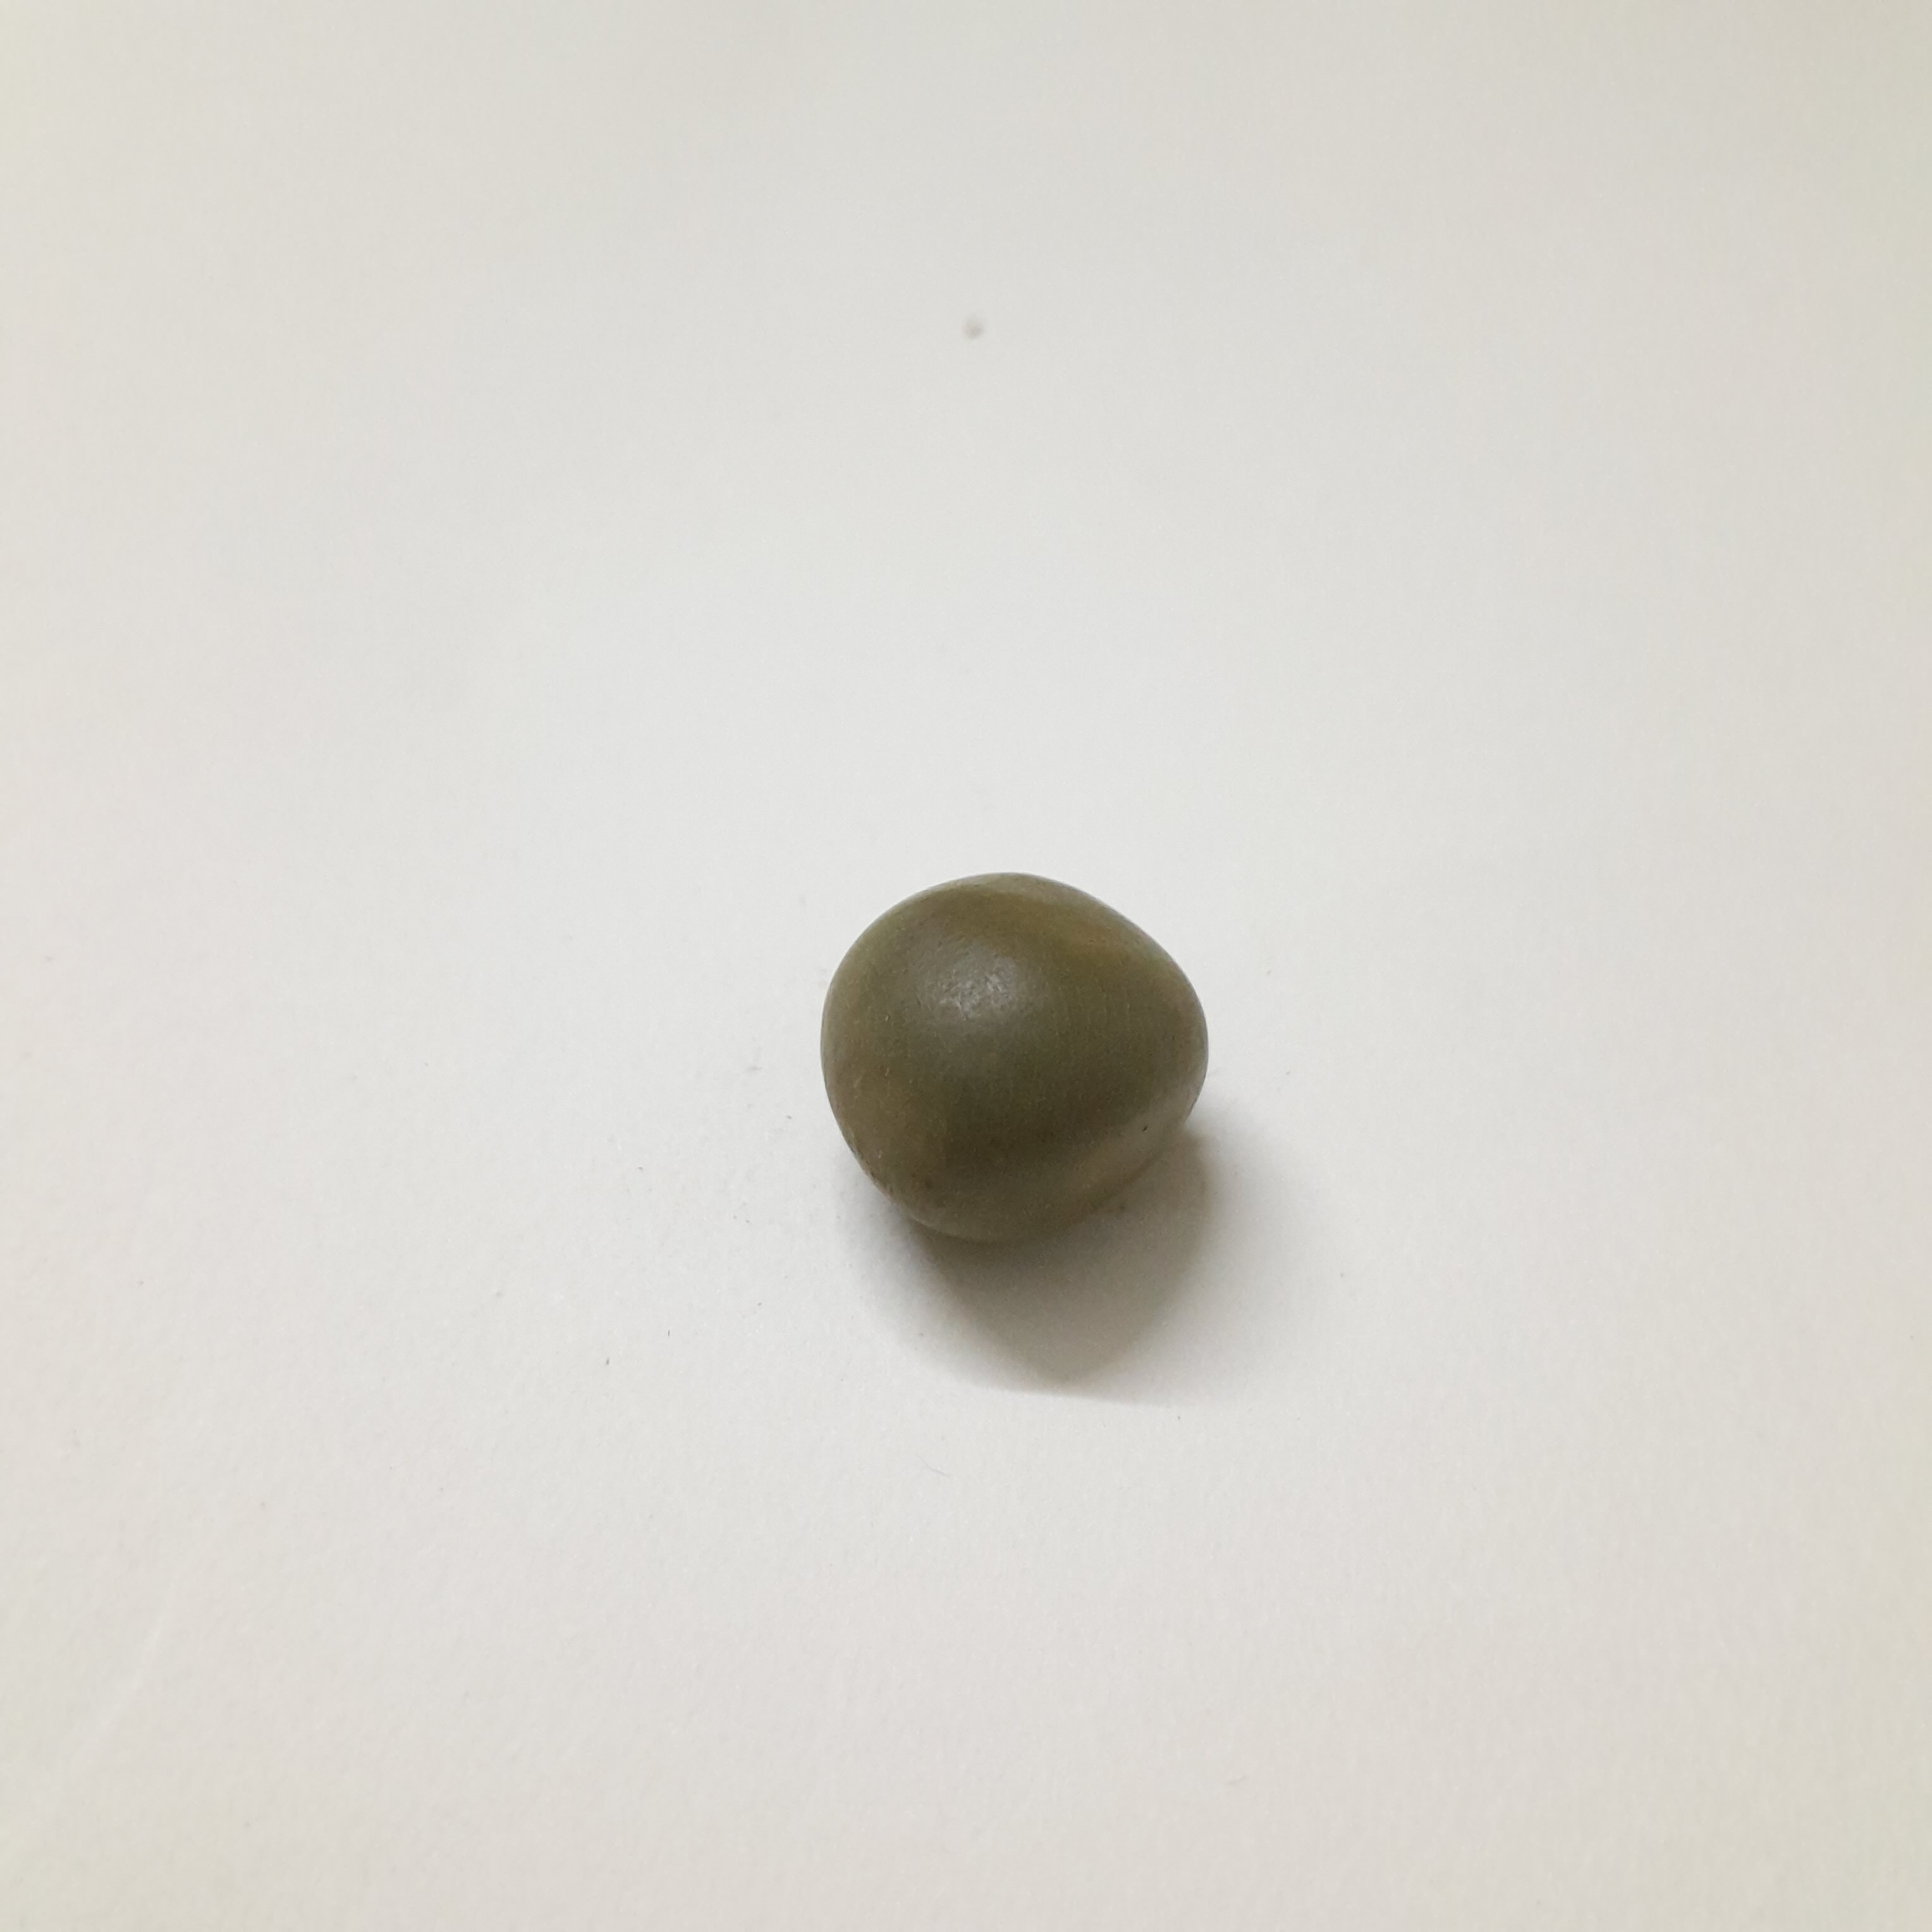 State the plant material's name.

sagargota
